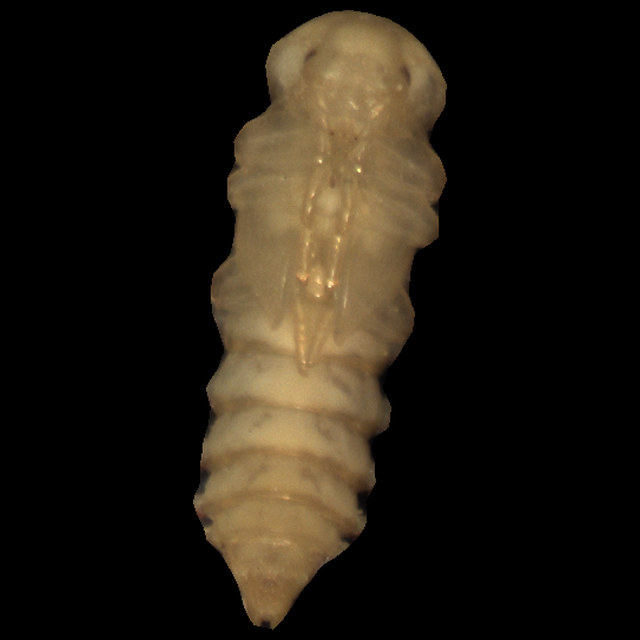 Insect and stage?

mealworm pupa
